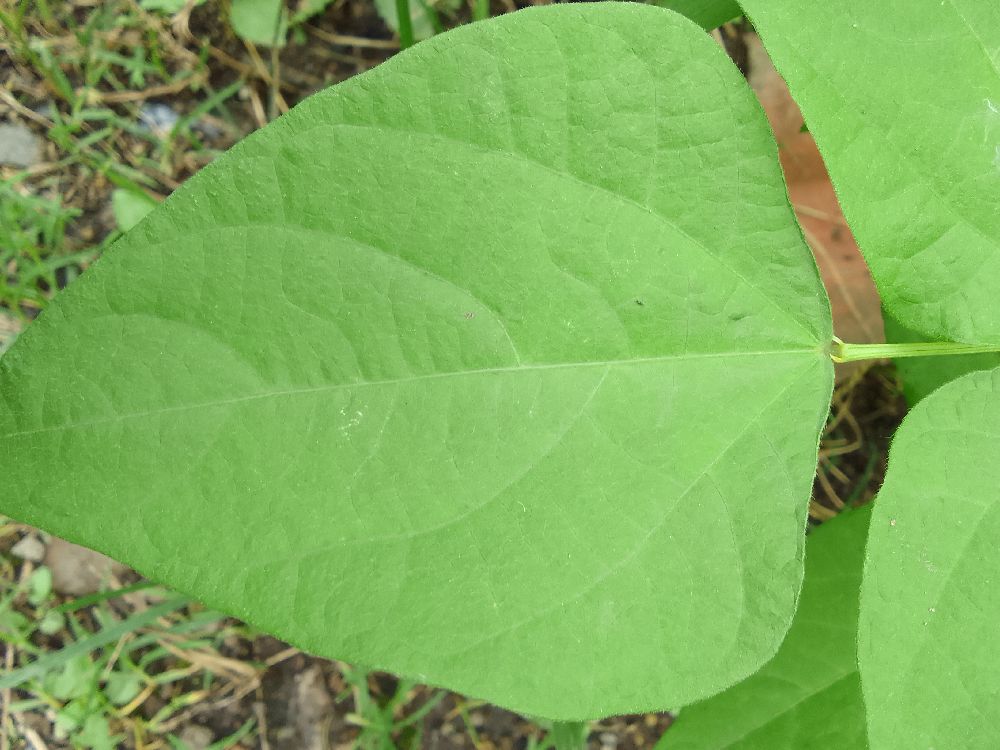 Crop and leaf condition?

common bean, healthy
